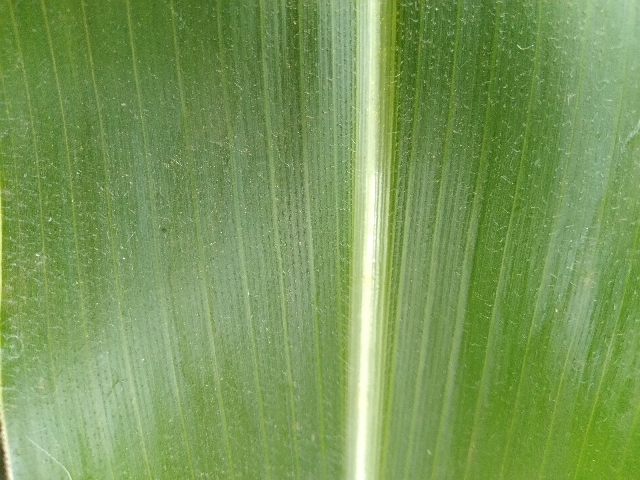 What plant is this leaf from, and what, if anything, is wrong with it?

maize, healthy
